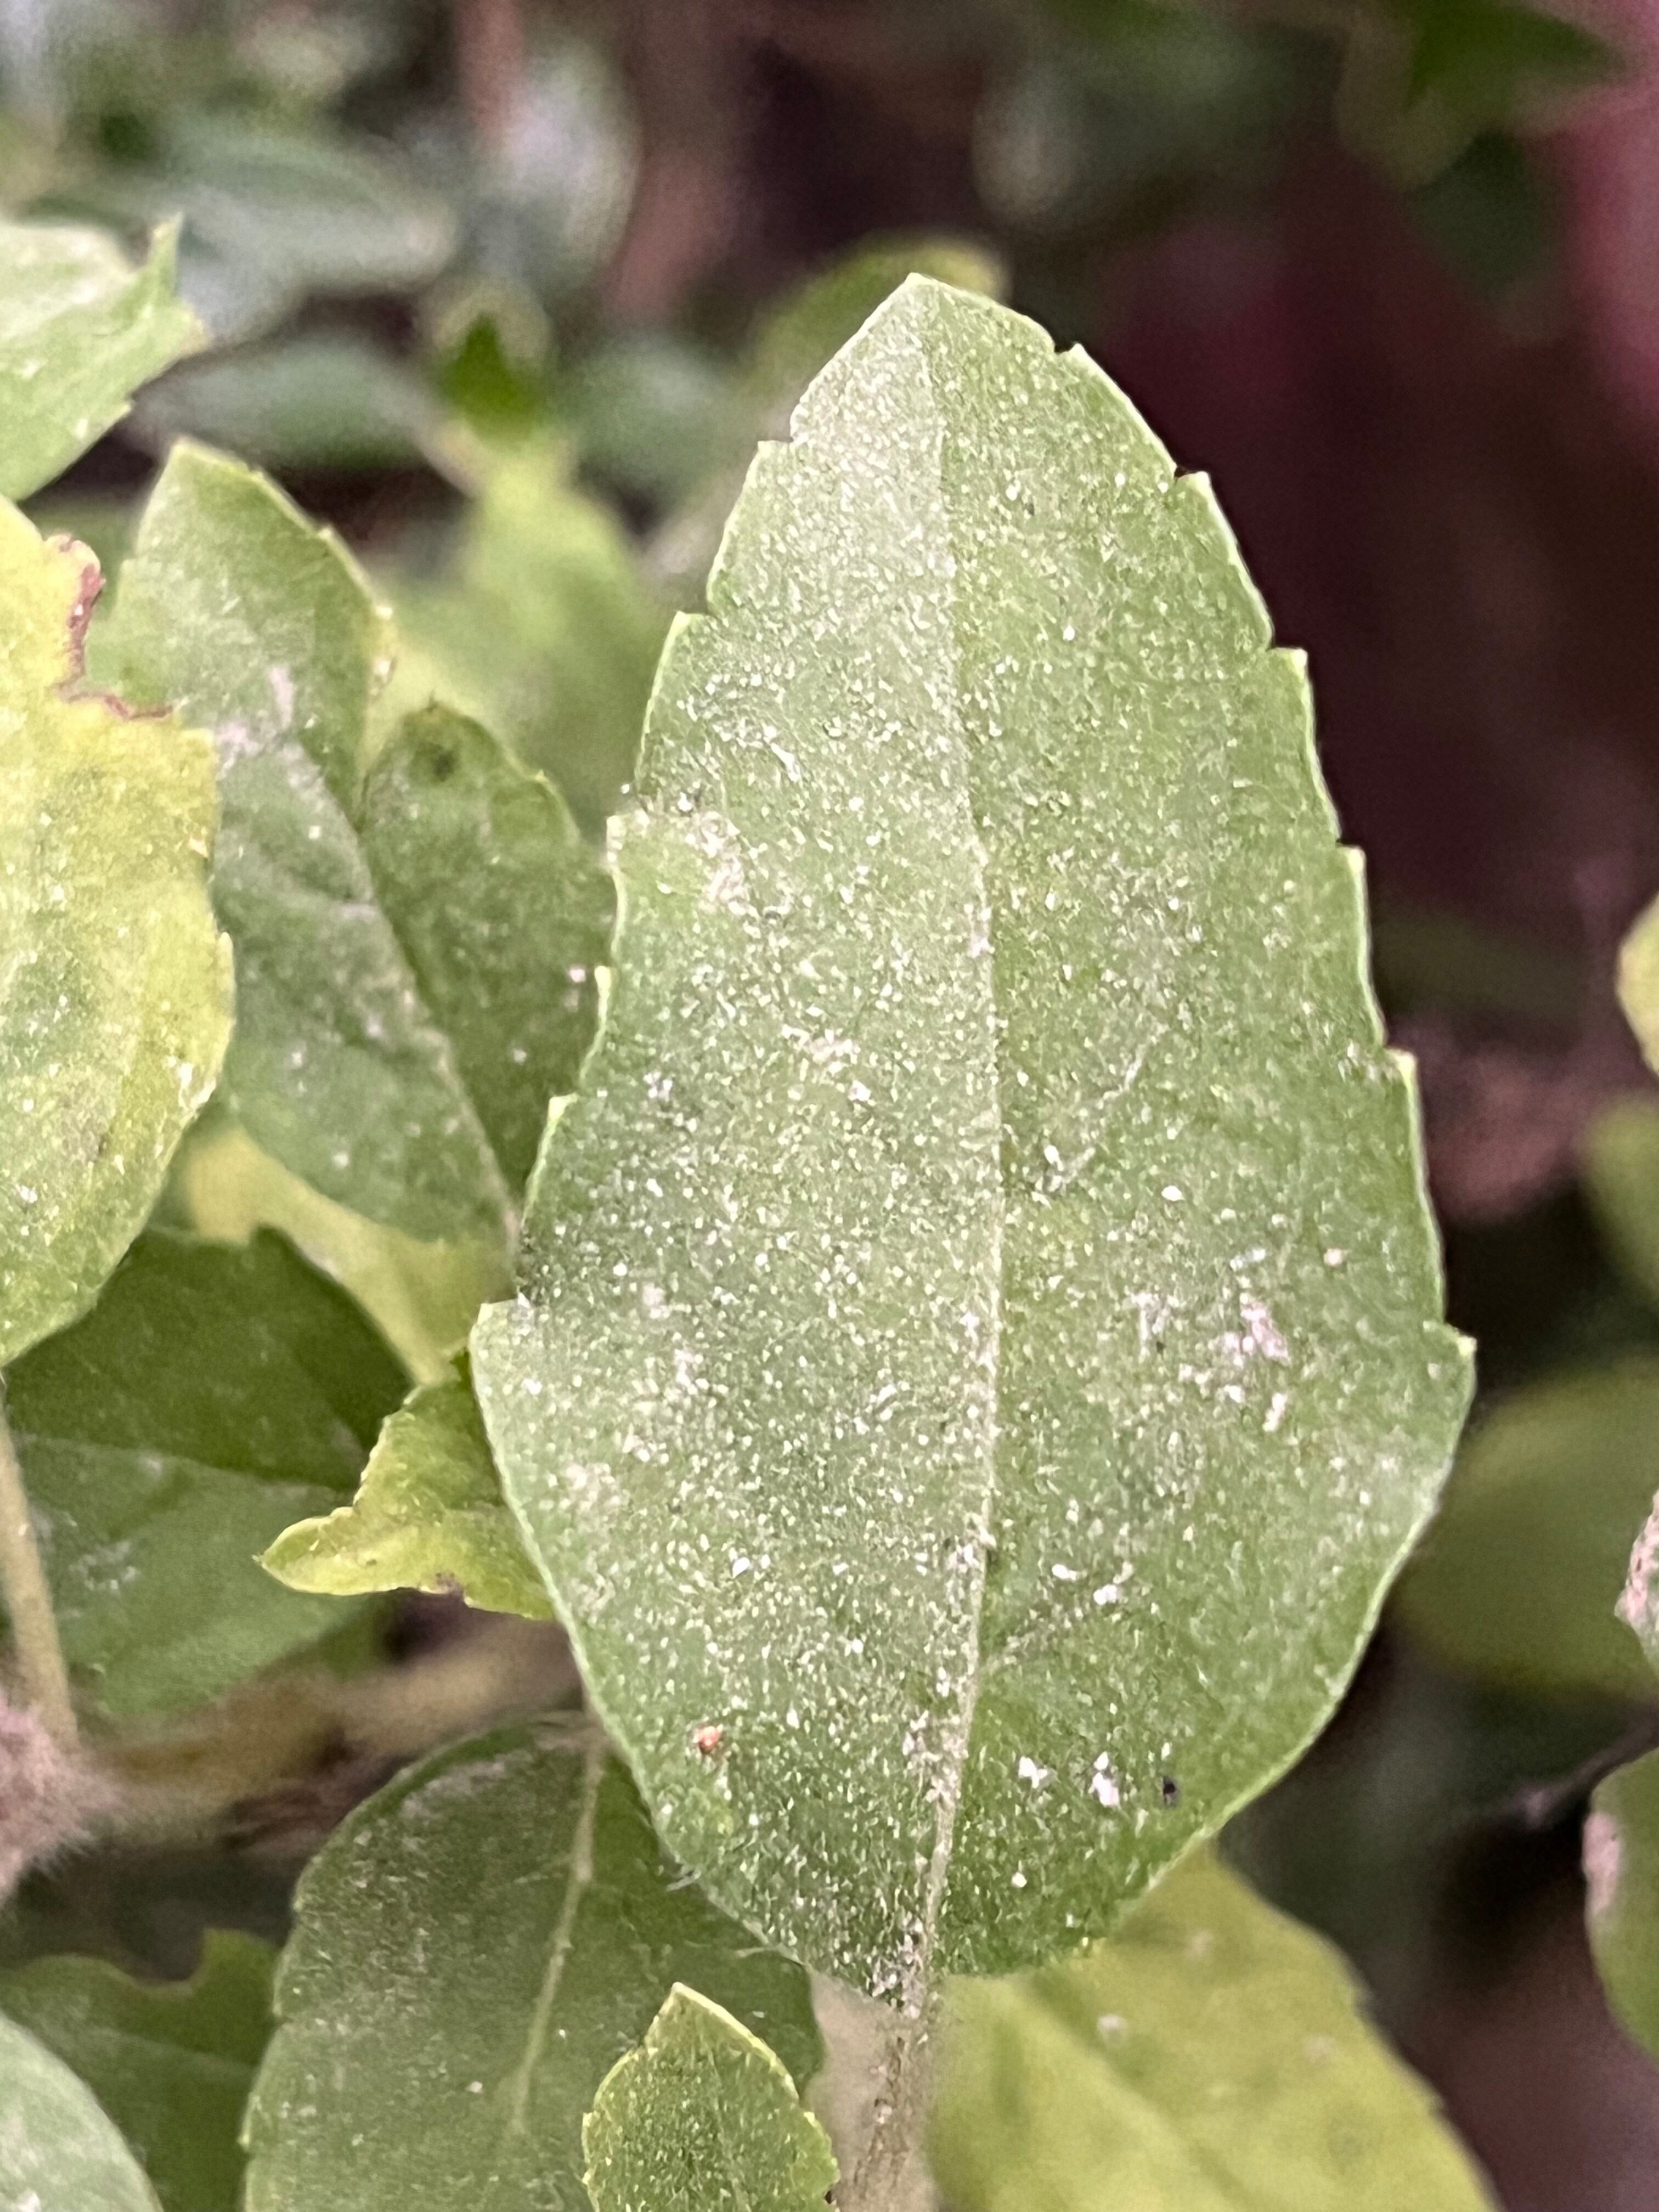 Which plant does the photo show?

tulshi
